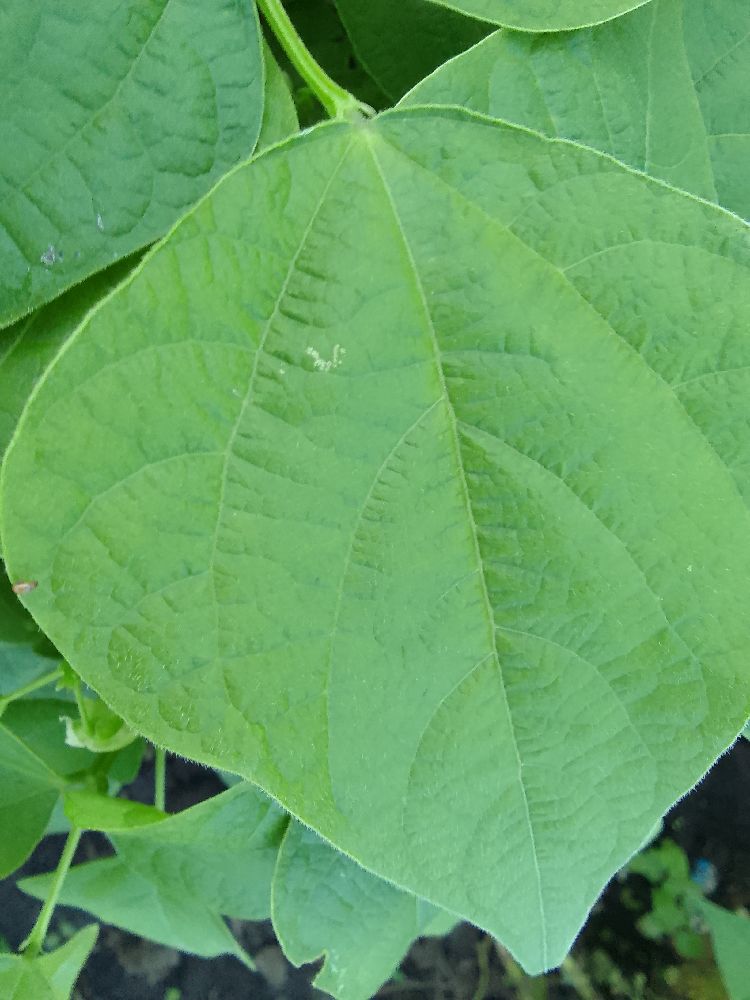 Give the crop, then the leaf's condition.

common bean, healthy
